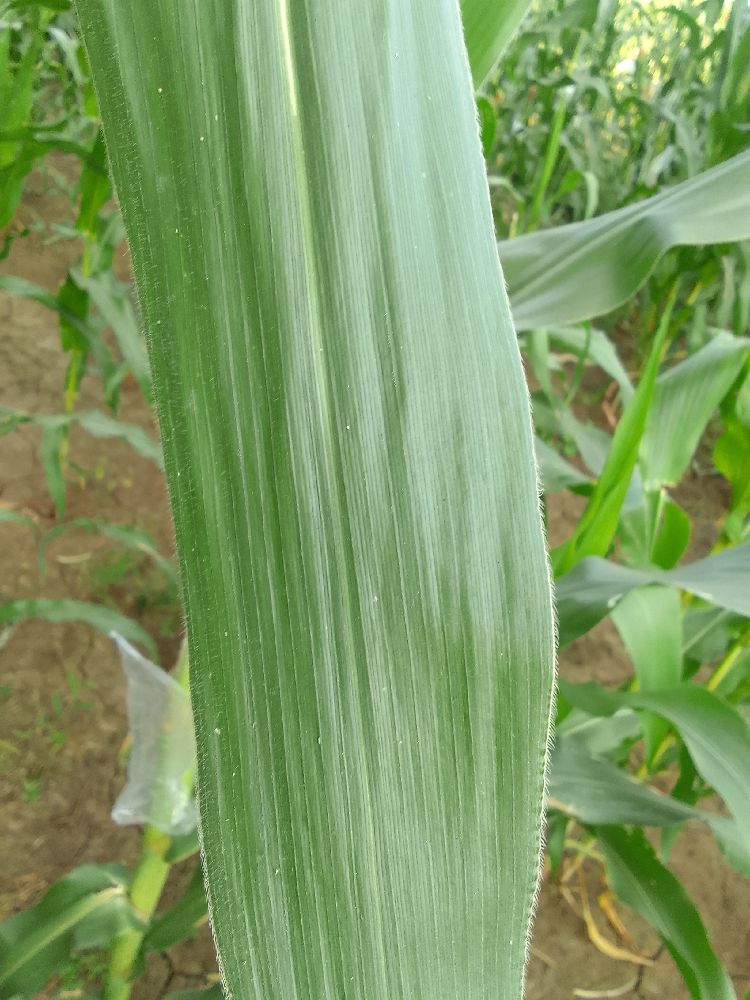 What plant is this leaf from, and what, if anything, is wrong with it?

maize, healthy
